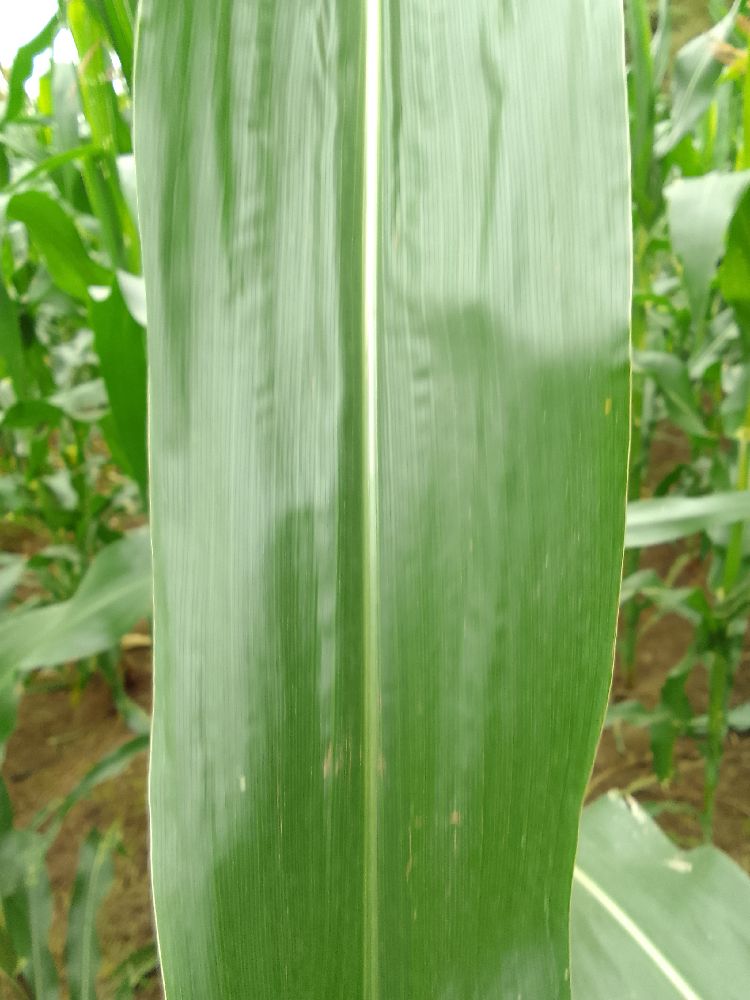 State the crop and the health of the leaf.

maize, healthy
